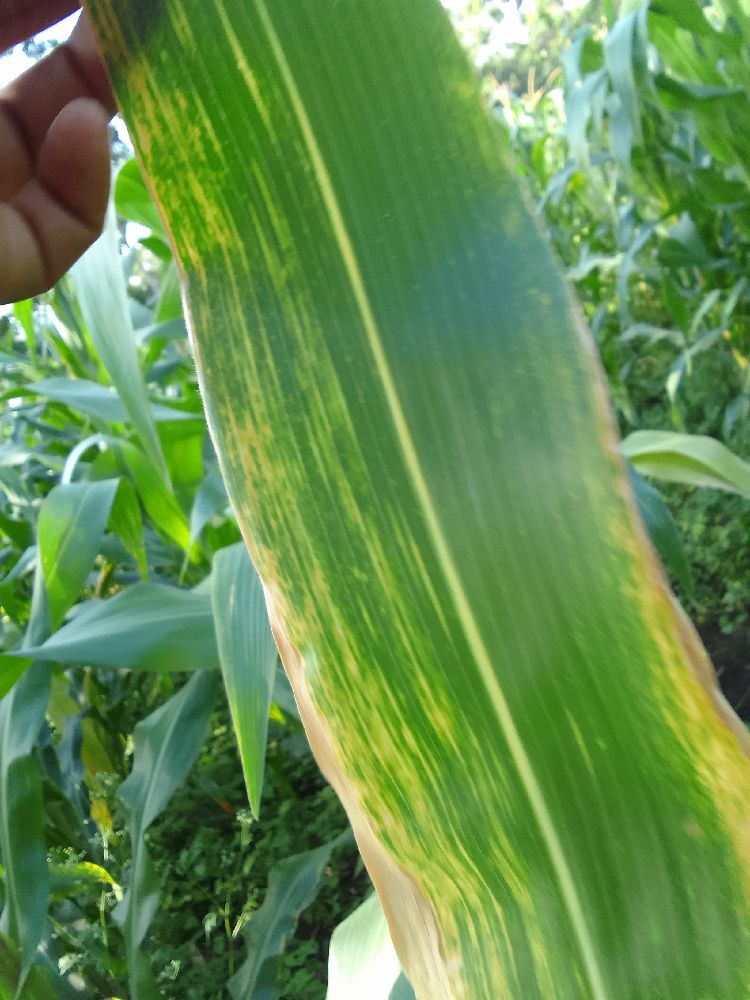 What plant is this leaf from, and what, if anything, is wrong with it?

maize, maize lethal necrosis
